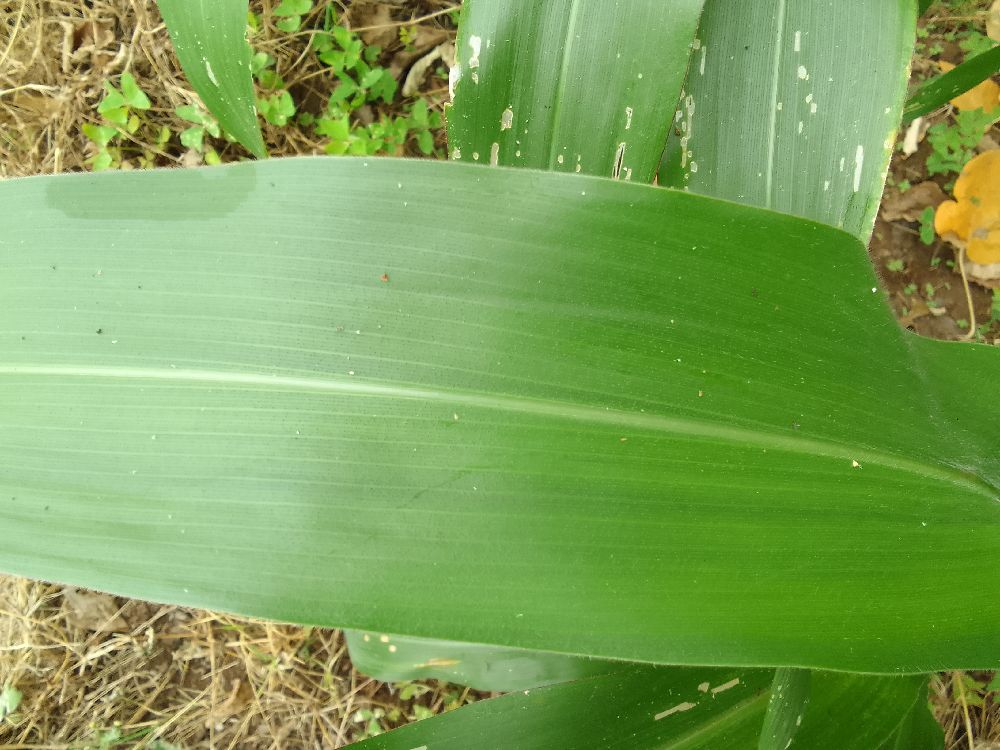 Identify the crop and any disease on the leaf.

maize, healthy
